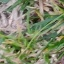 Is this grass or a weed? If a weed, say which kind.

grass
